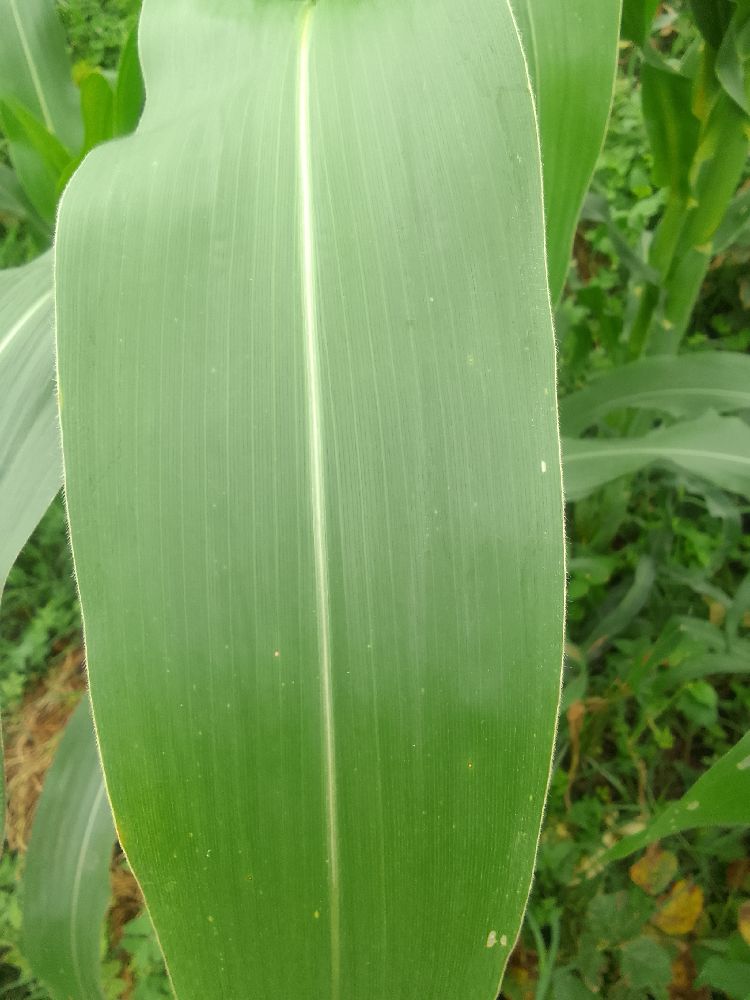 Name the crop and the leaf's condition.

maize, healthy
